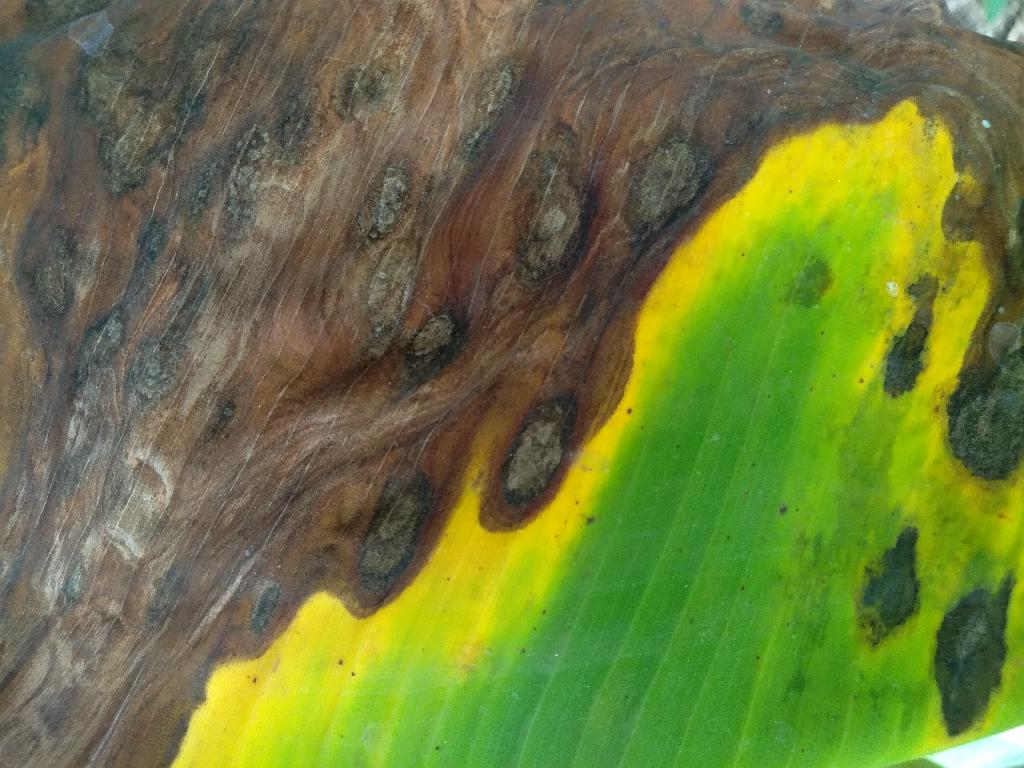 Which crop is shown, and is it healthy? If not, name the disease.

banana, black sigatoka
